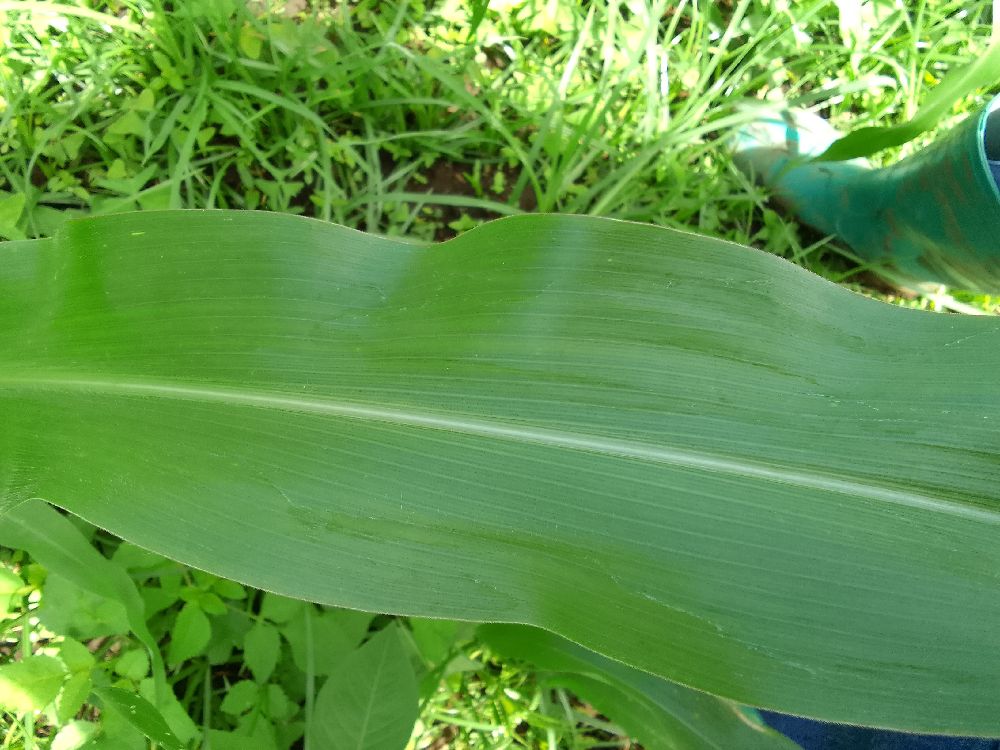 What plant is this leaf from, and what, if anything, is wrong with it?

maize, healthy
